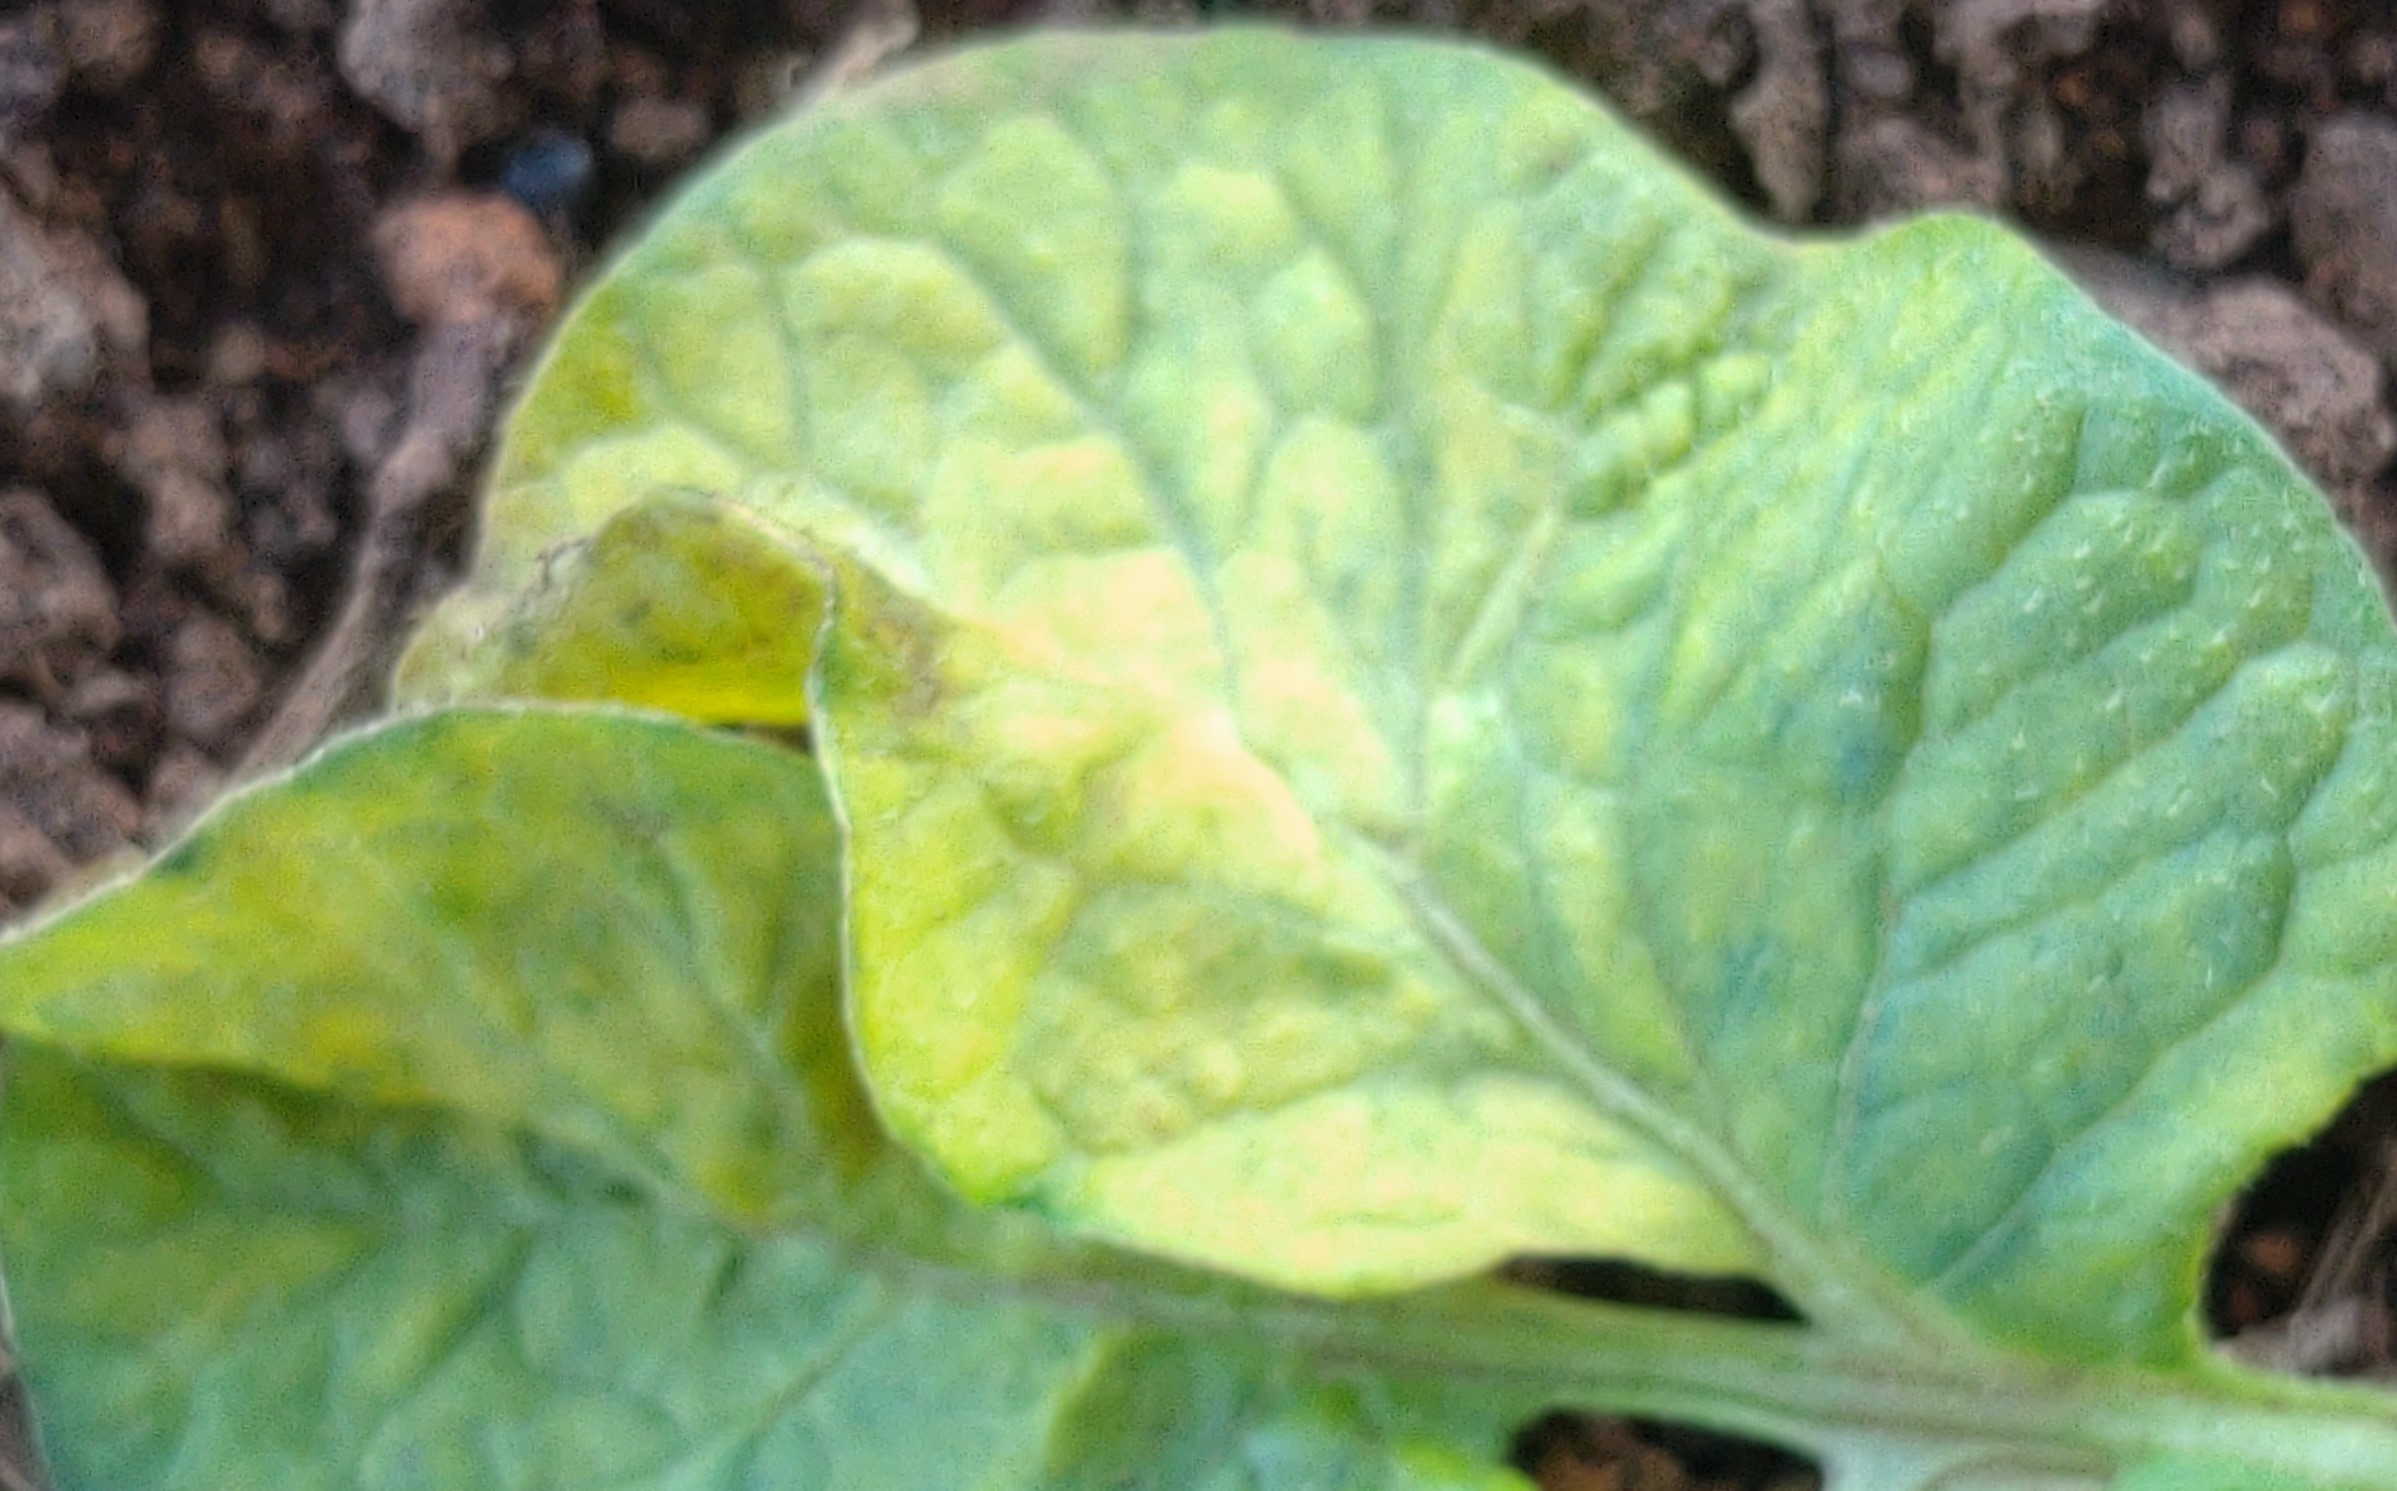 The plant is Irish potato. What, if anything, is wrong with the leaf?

late blight
